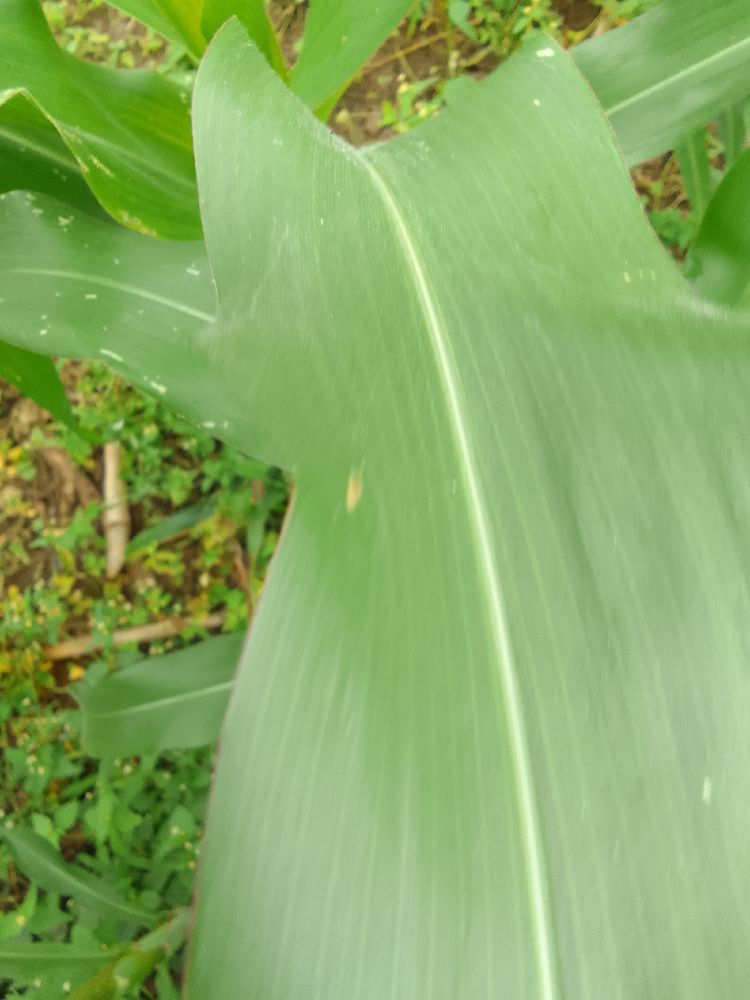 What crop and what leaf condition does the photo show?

maize, healthy
